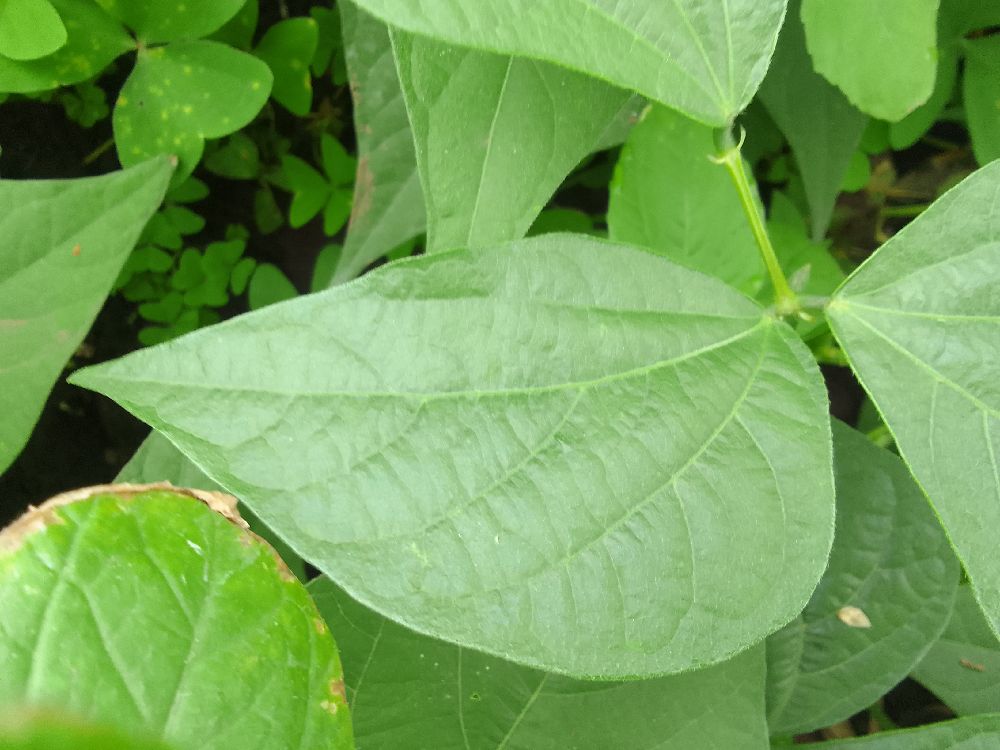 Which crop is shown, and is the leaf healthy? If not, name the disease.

common bean, healthy
